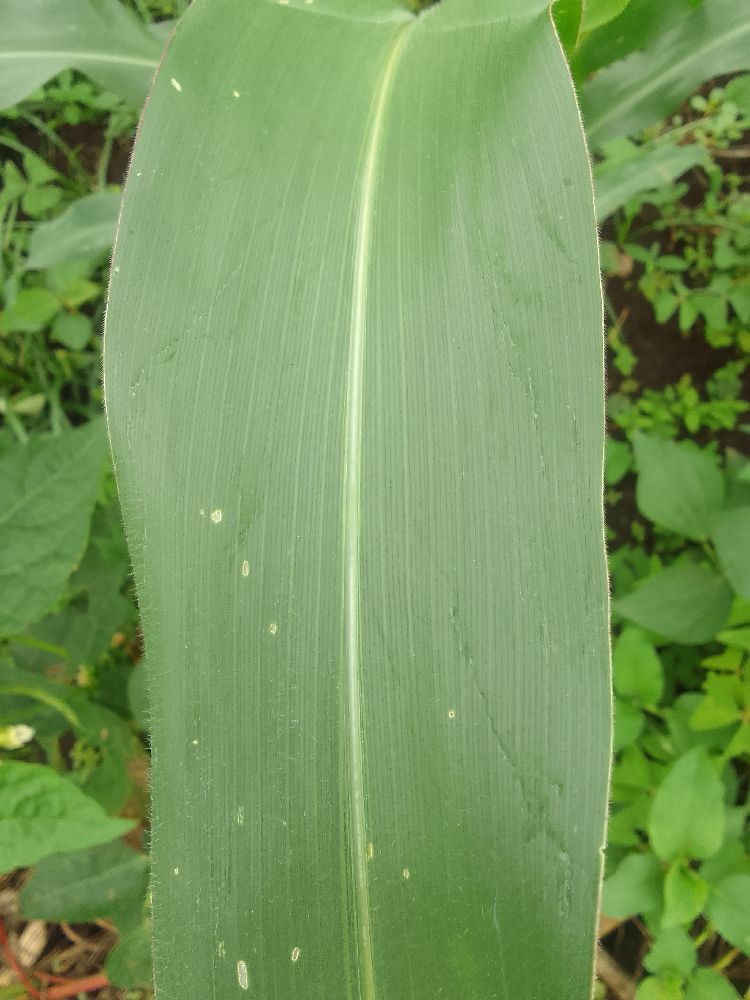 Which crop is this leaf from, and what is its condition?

maize, healthy
